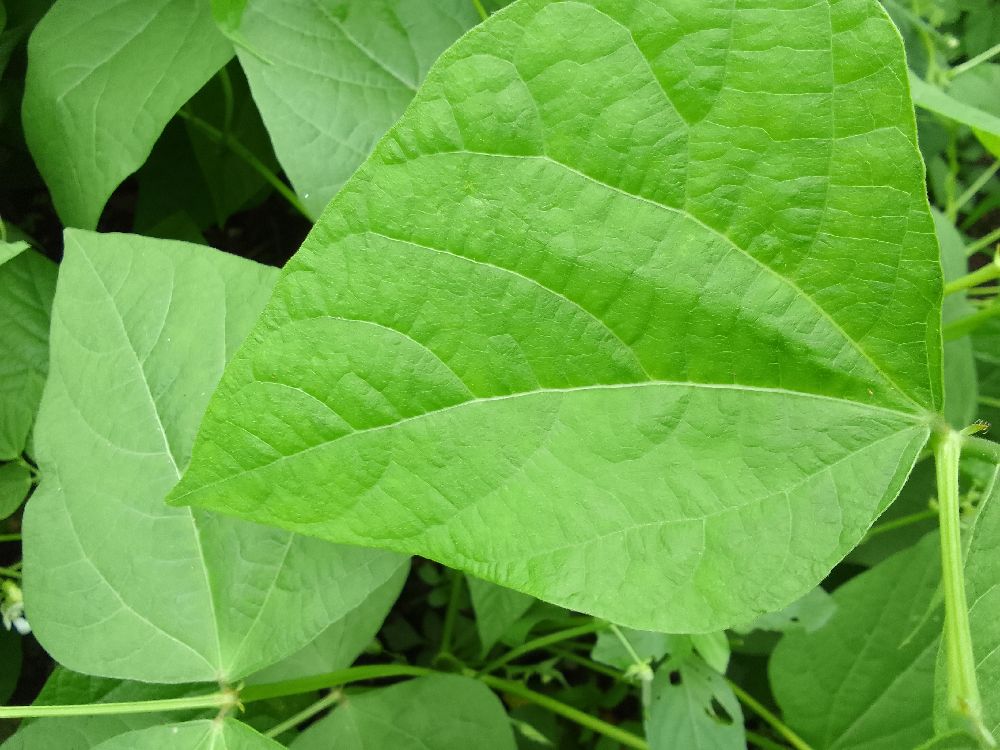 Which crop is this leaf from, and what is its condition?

common bean, healthy
